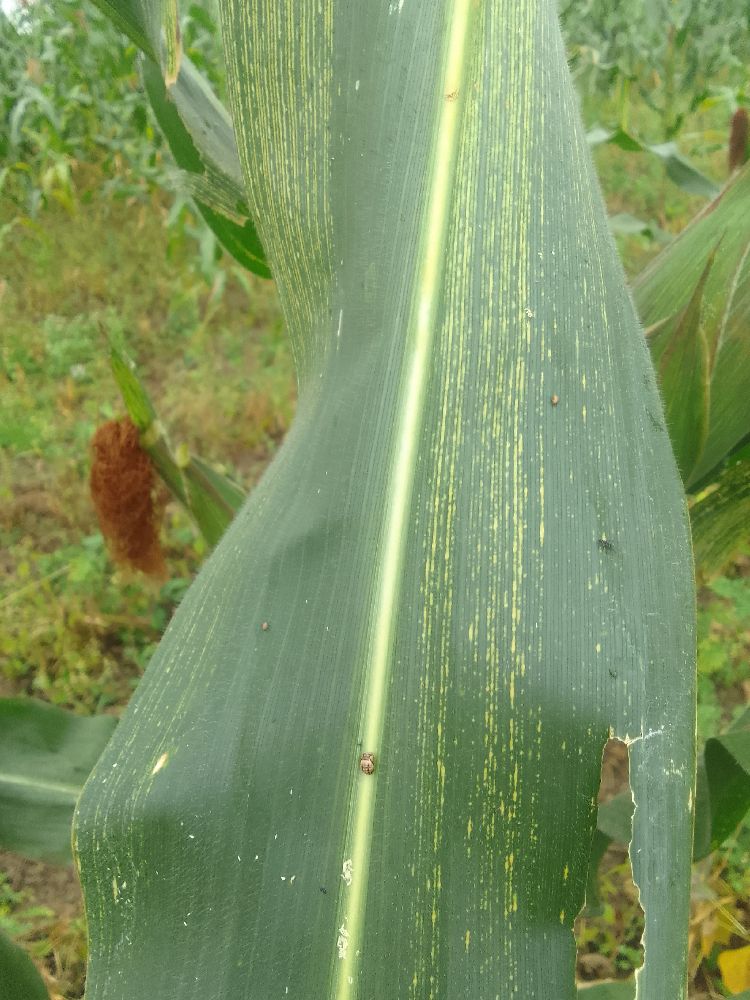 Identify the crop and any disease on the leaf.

maize, maize streak virus
